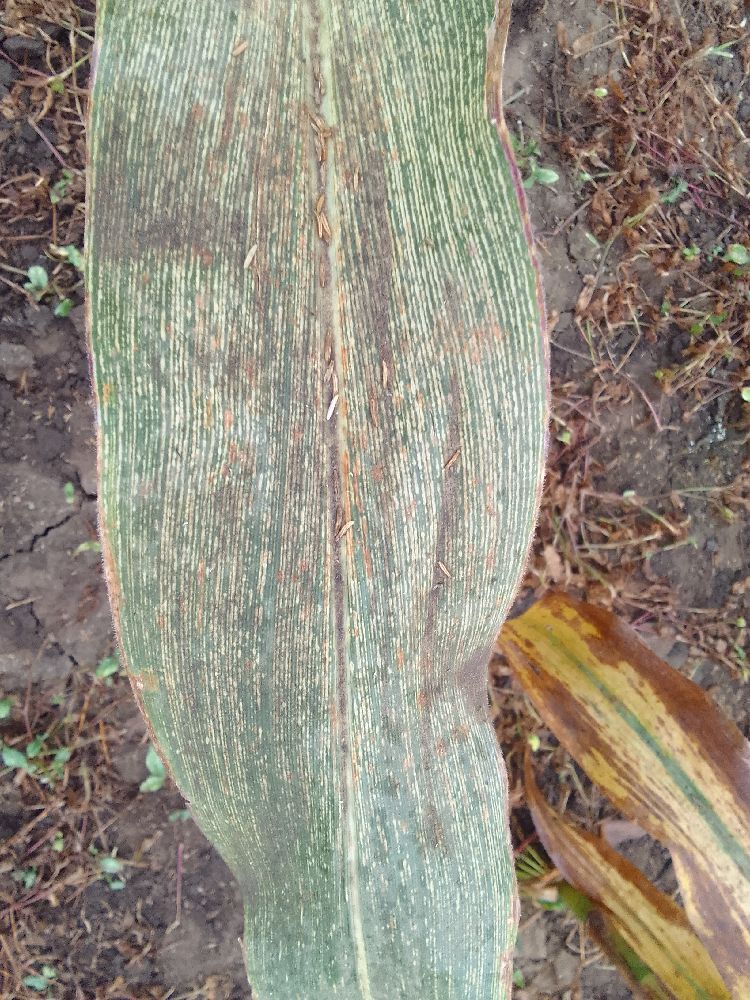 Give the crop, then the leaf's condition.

maize, maize streak virus
